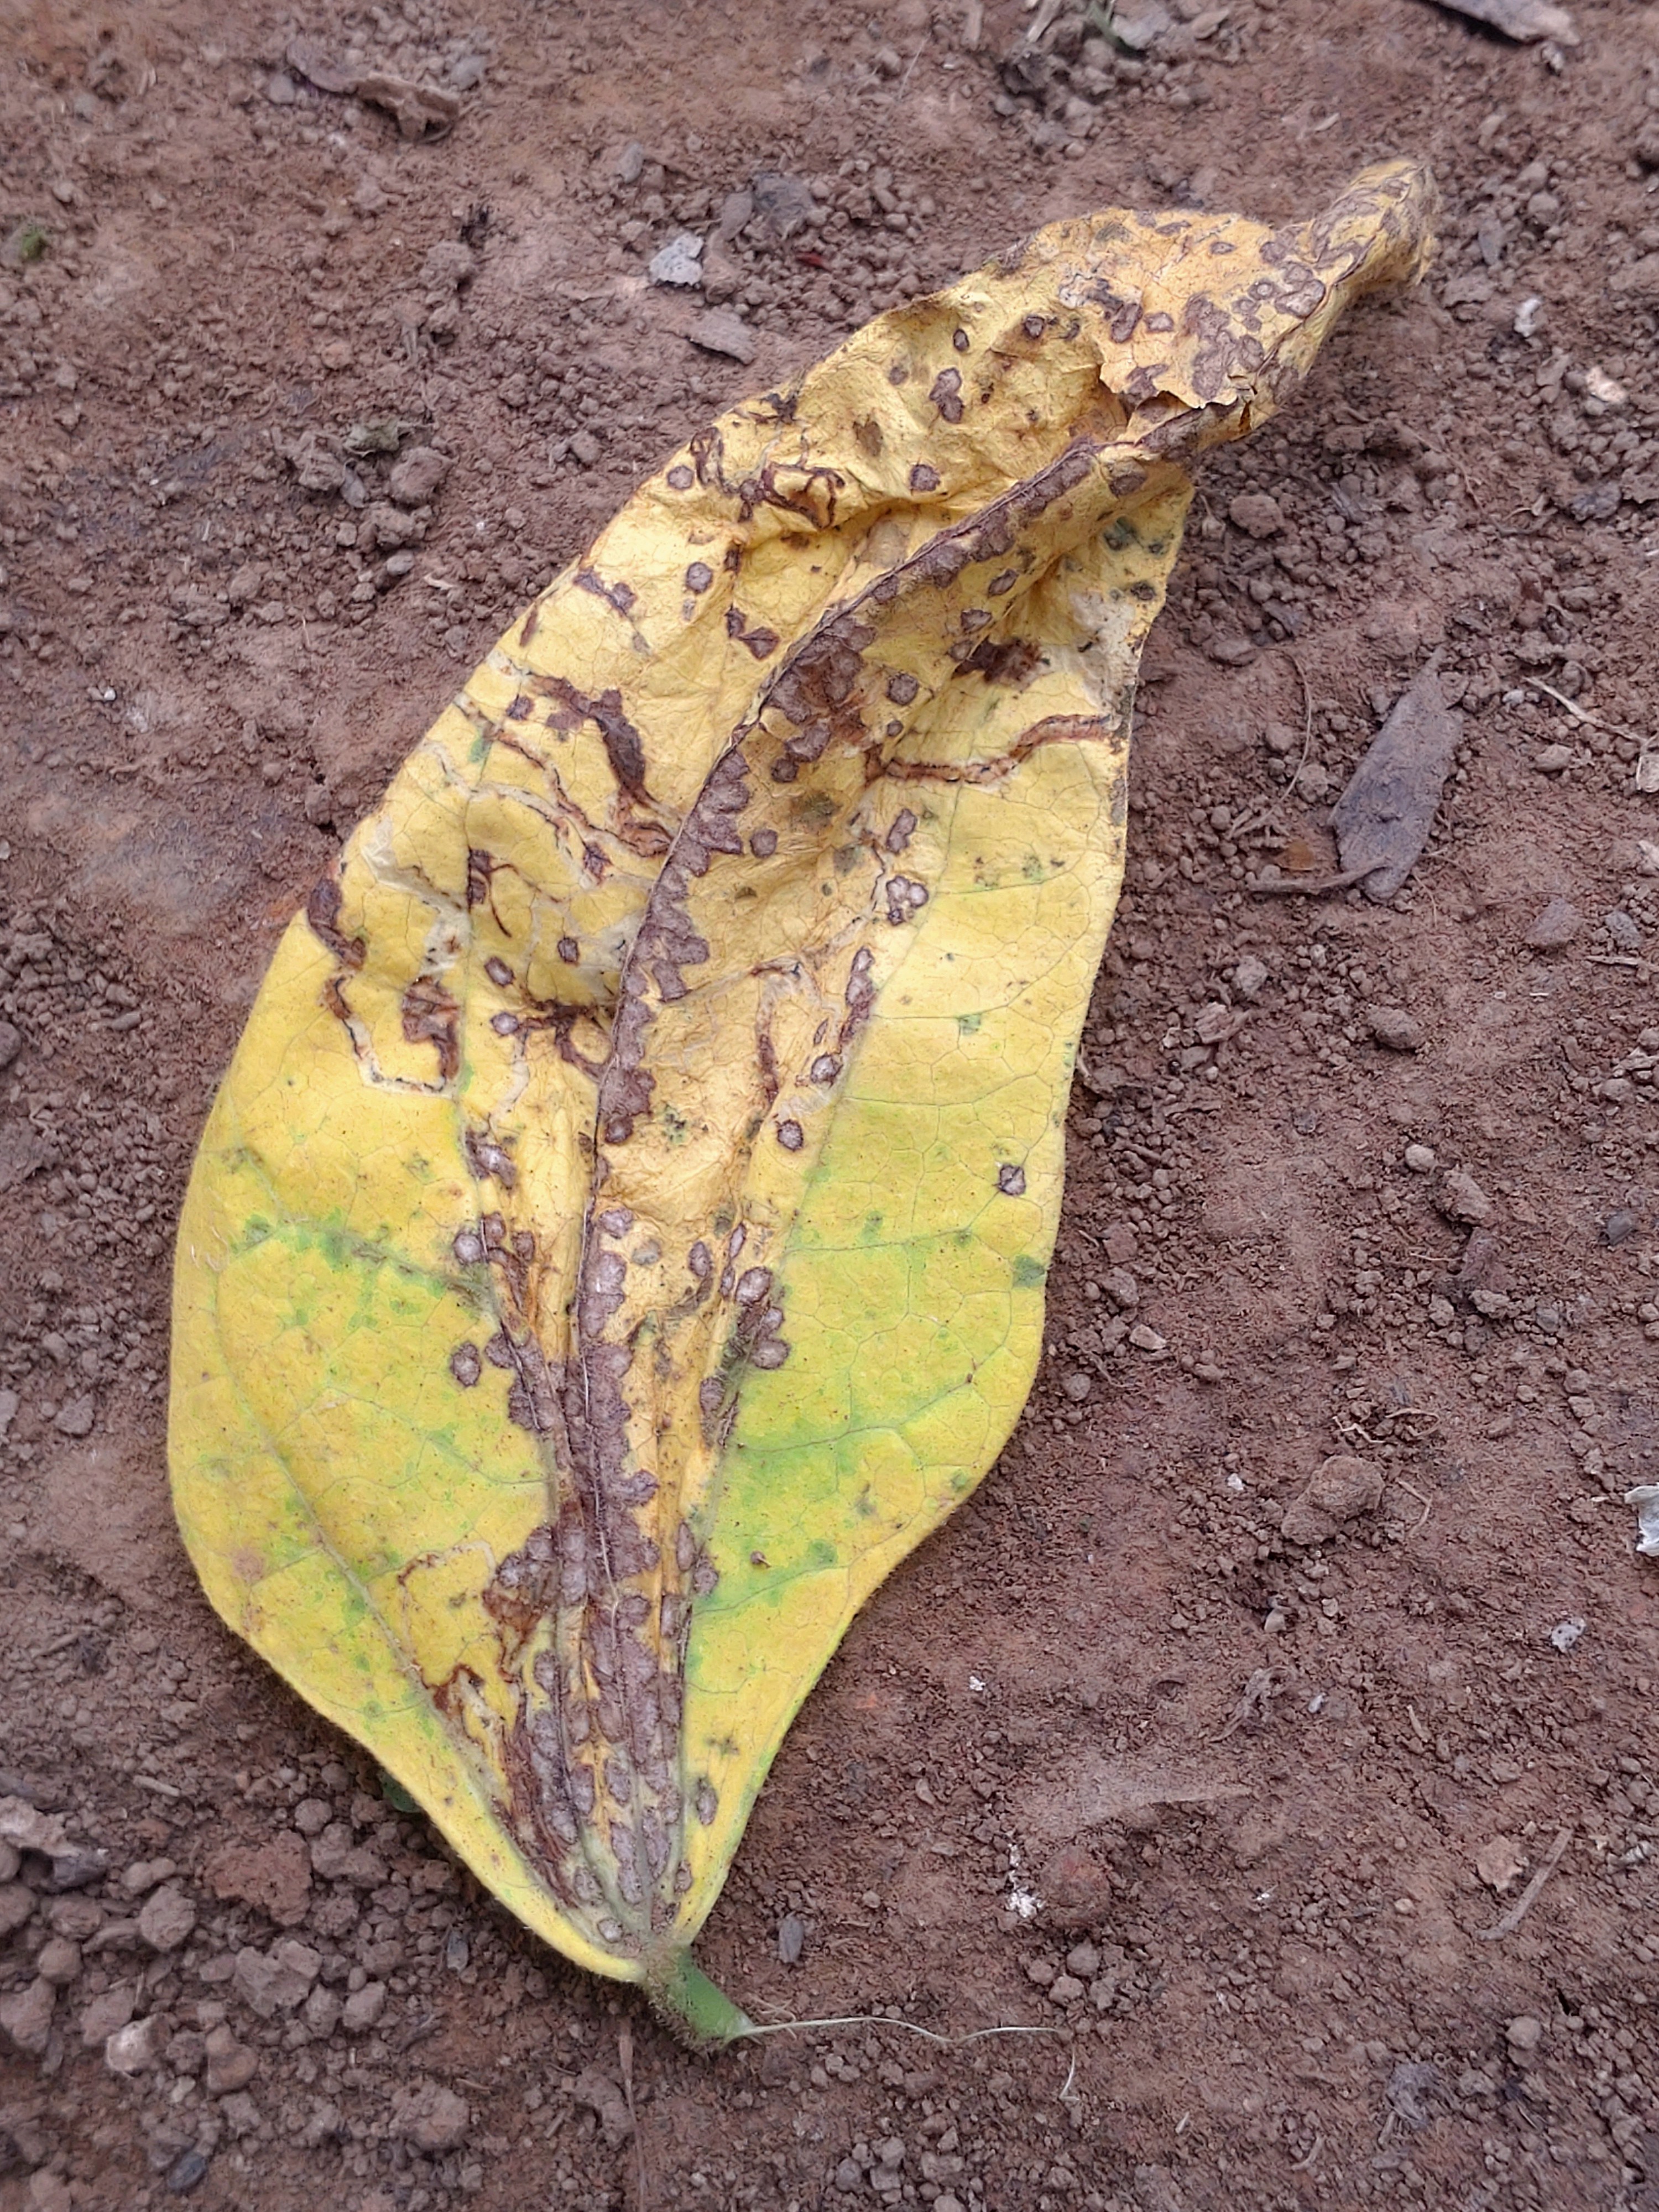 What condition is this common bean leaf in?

anthracnose
